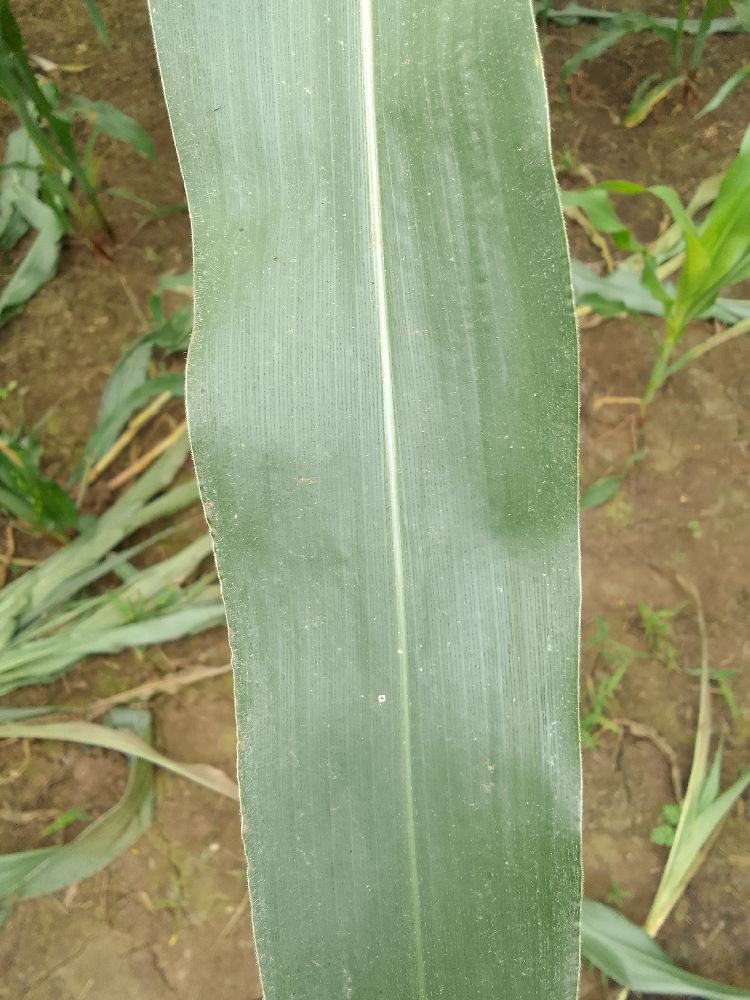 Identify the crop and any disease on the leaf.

maize, healthy
